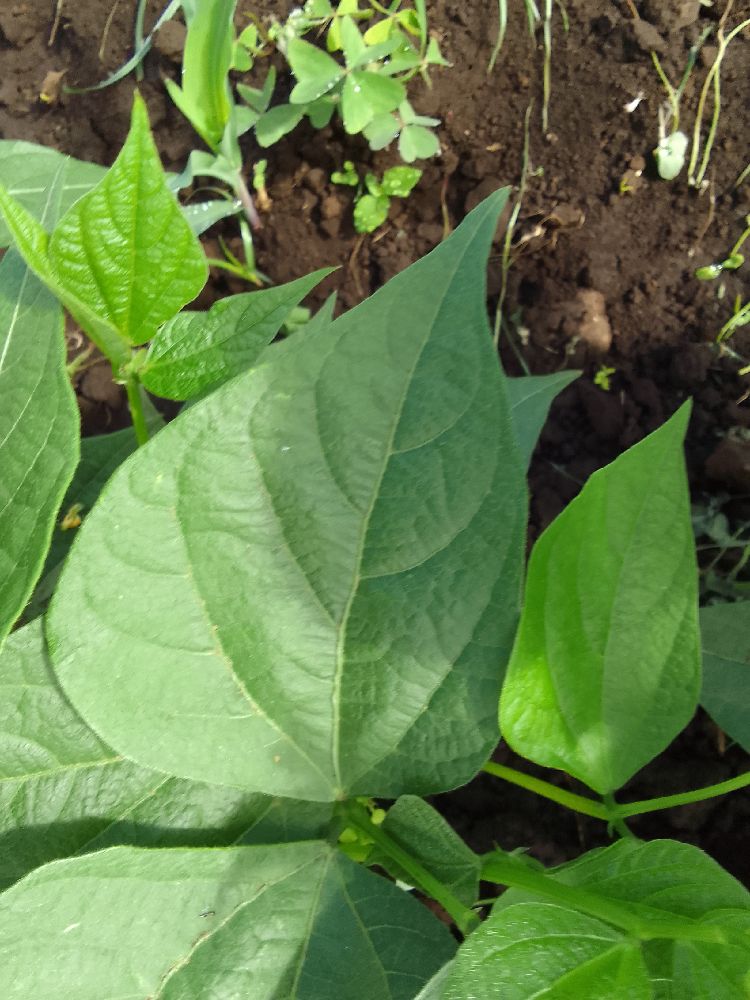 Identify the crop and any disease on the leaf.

common bean, healthy
